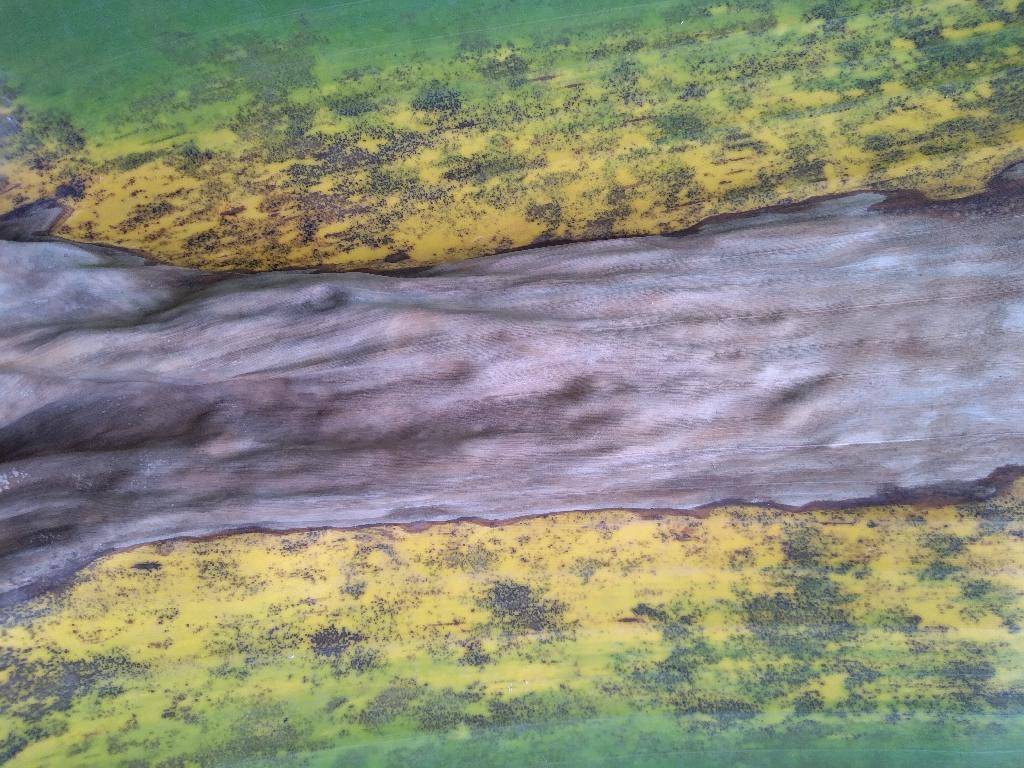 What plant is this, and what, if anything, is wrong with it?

banana, black sigatoka
